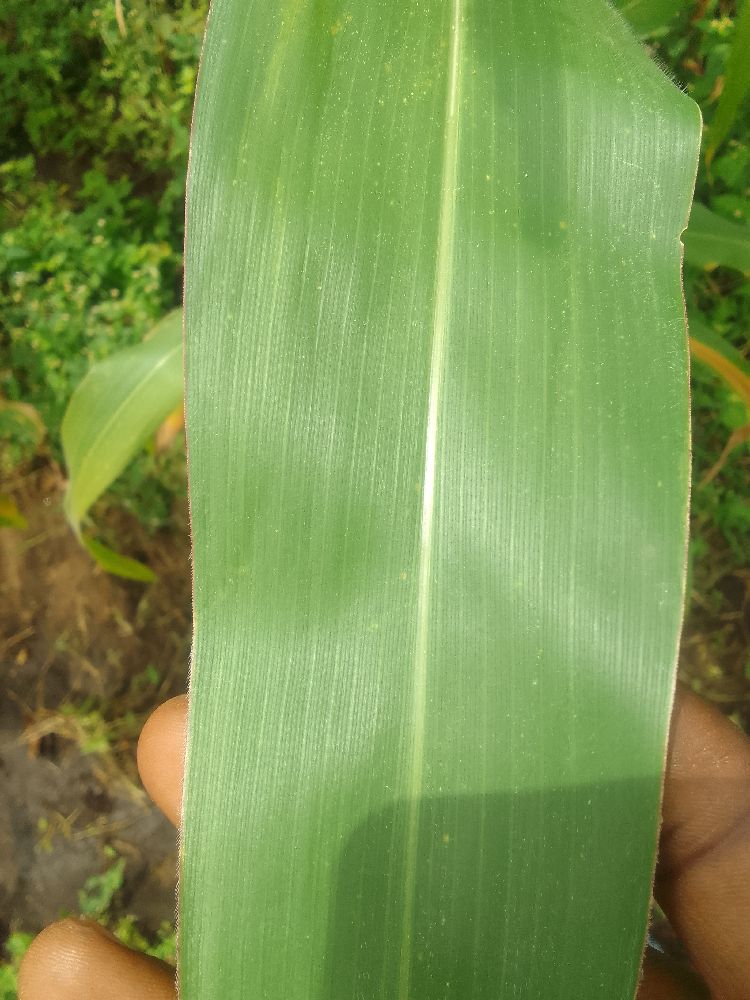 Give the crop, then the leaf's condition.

maize, healthy
